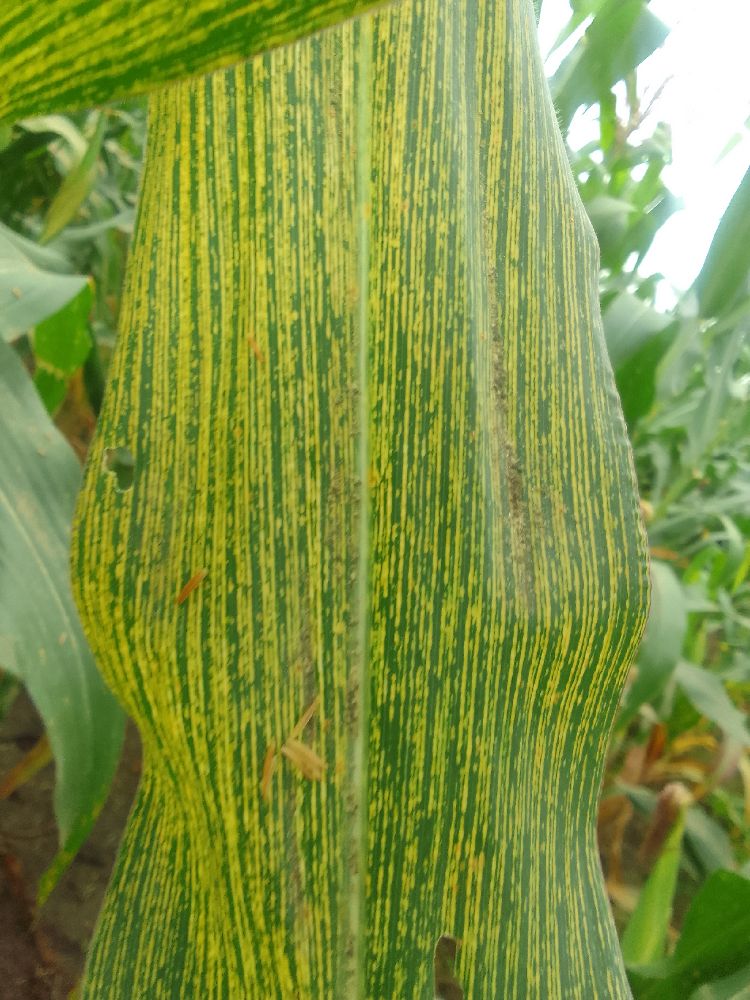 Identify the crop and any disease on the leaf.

maize, maize streak virus
